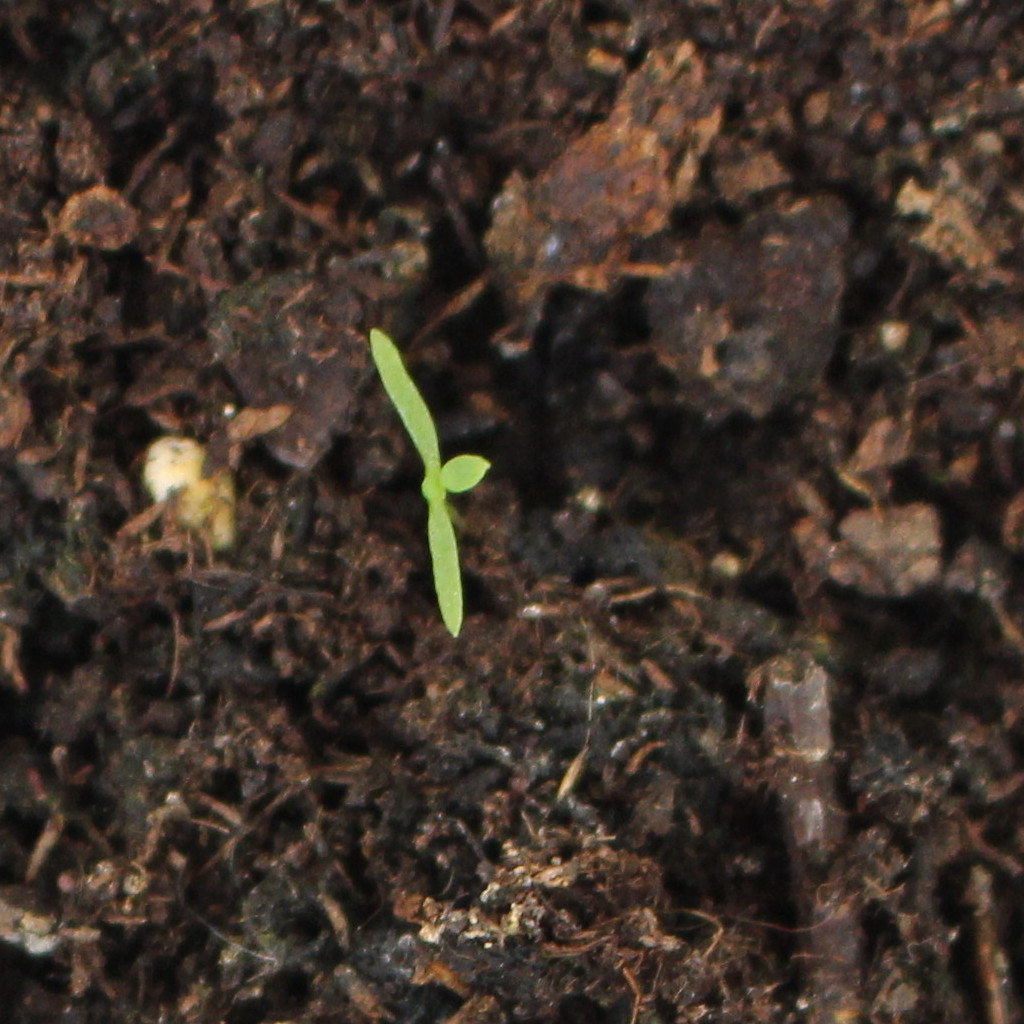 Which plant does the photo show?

Papaver rhoeas
